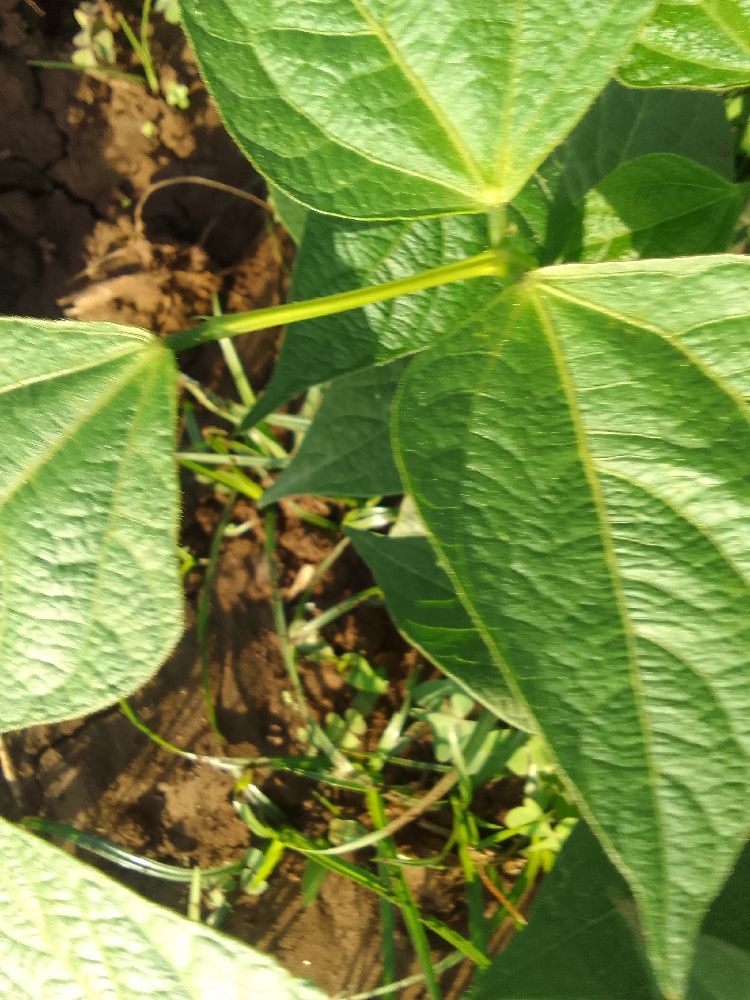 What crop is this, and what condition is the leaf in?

common bean, healthy
